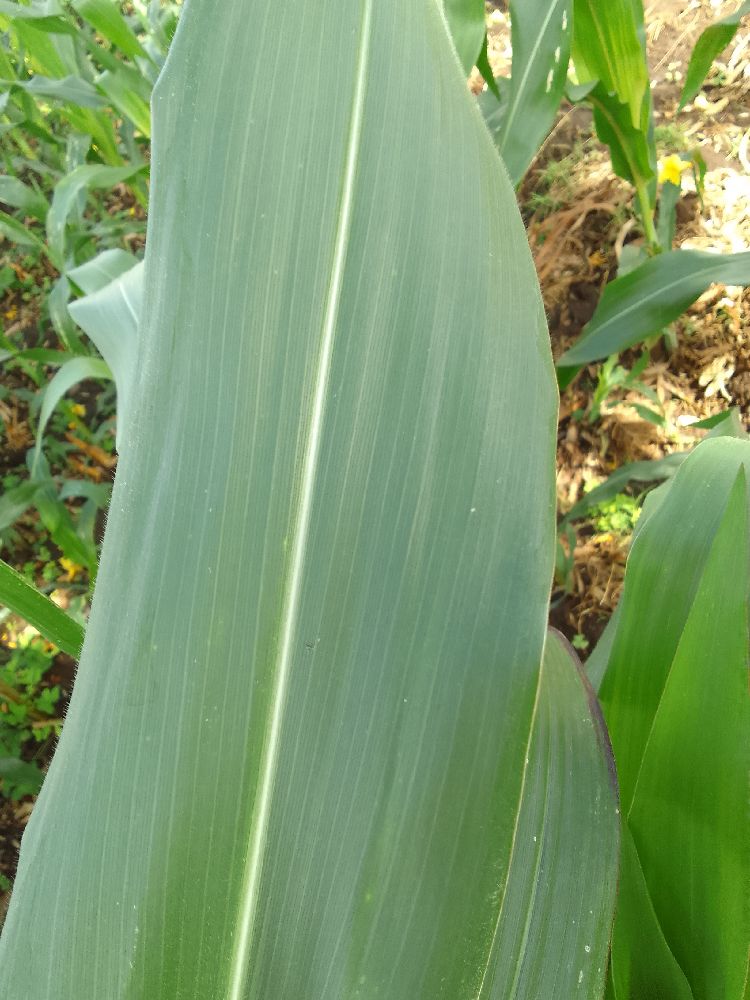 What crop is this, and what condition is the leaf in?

maize, healthy
